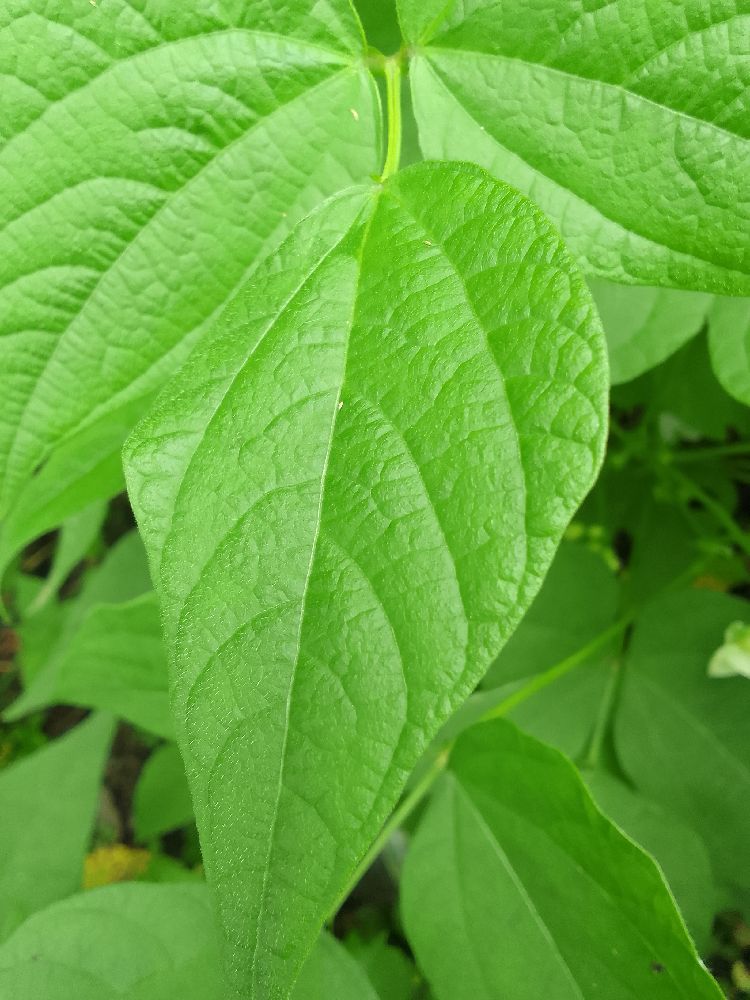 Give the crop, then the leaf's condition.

common bean, healthy
